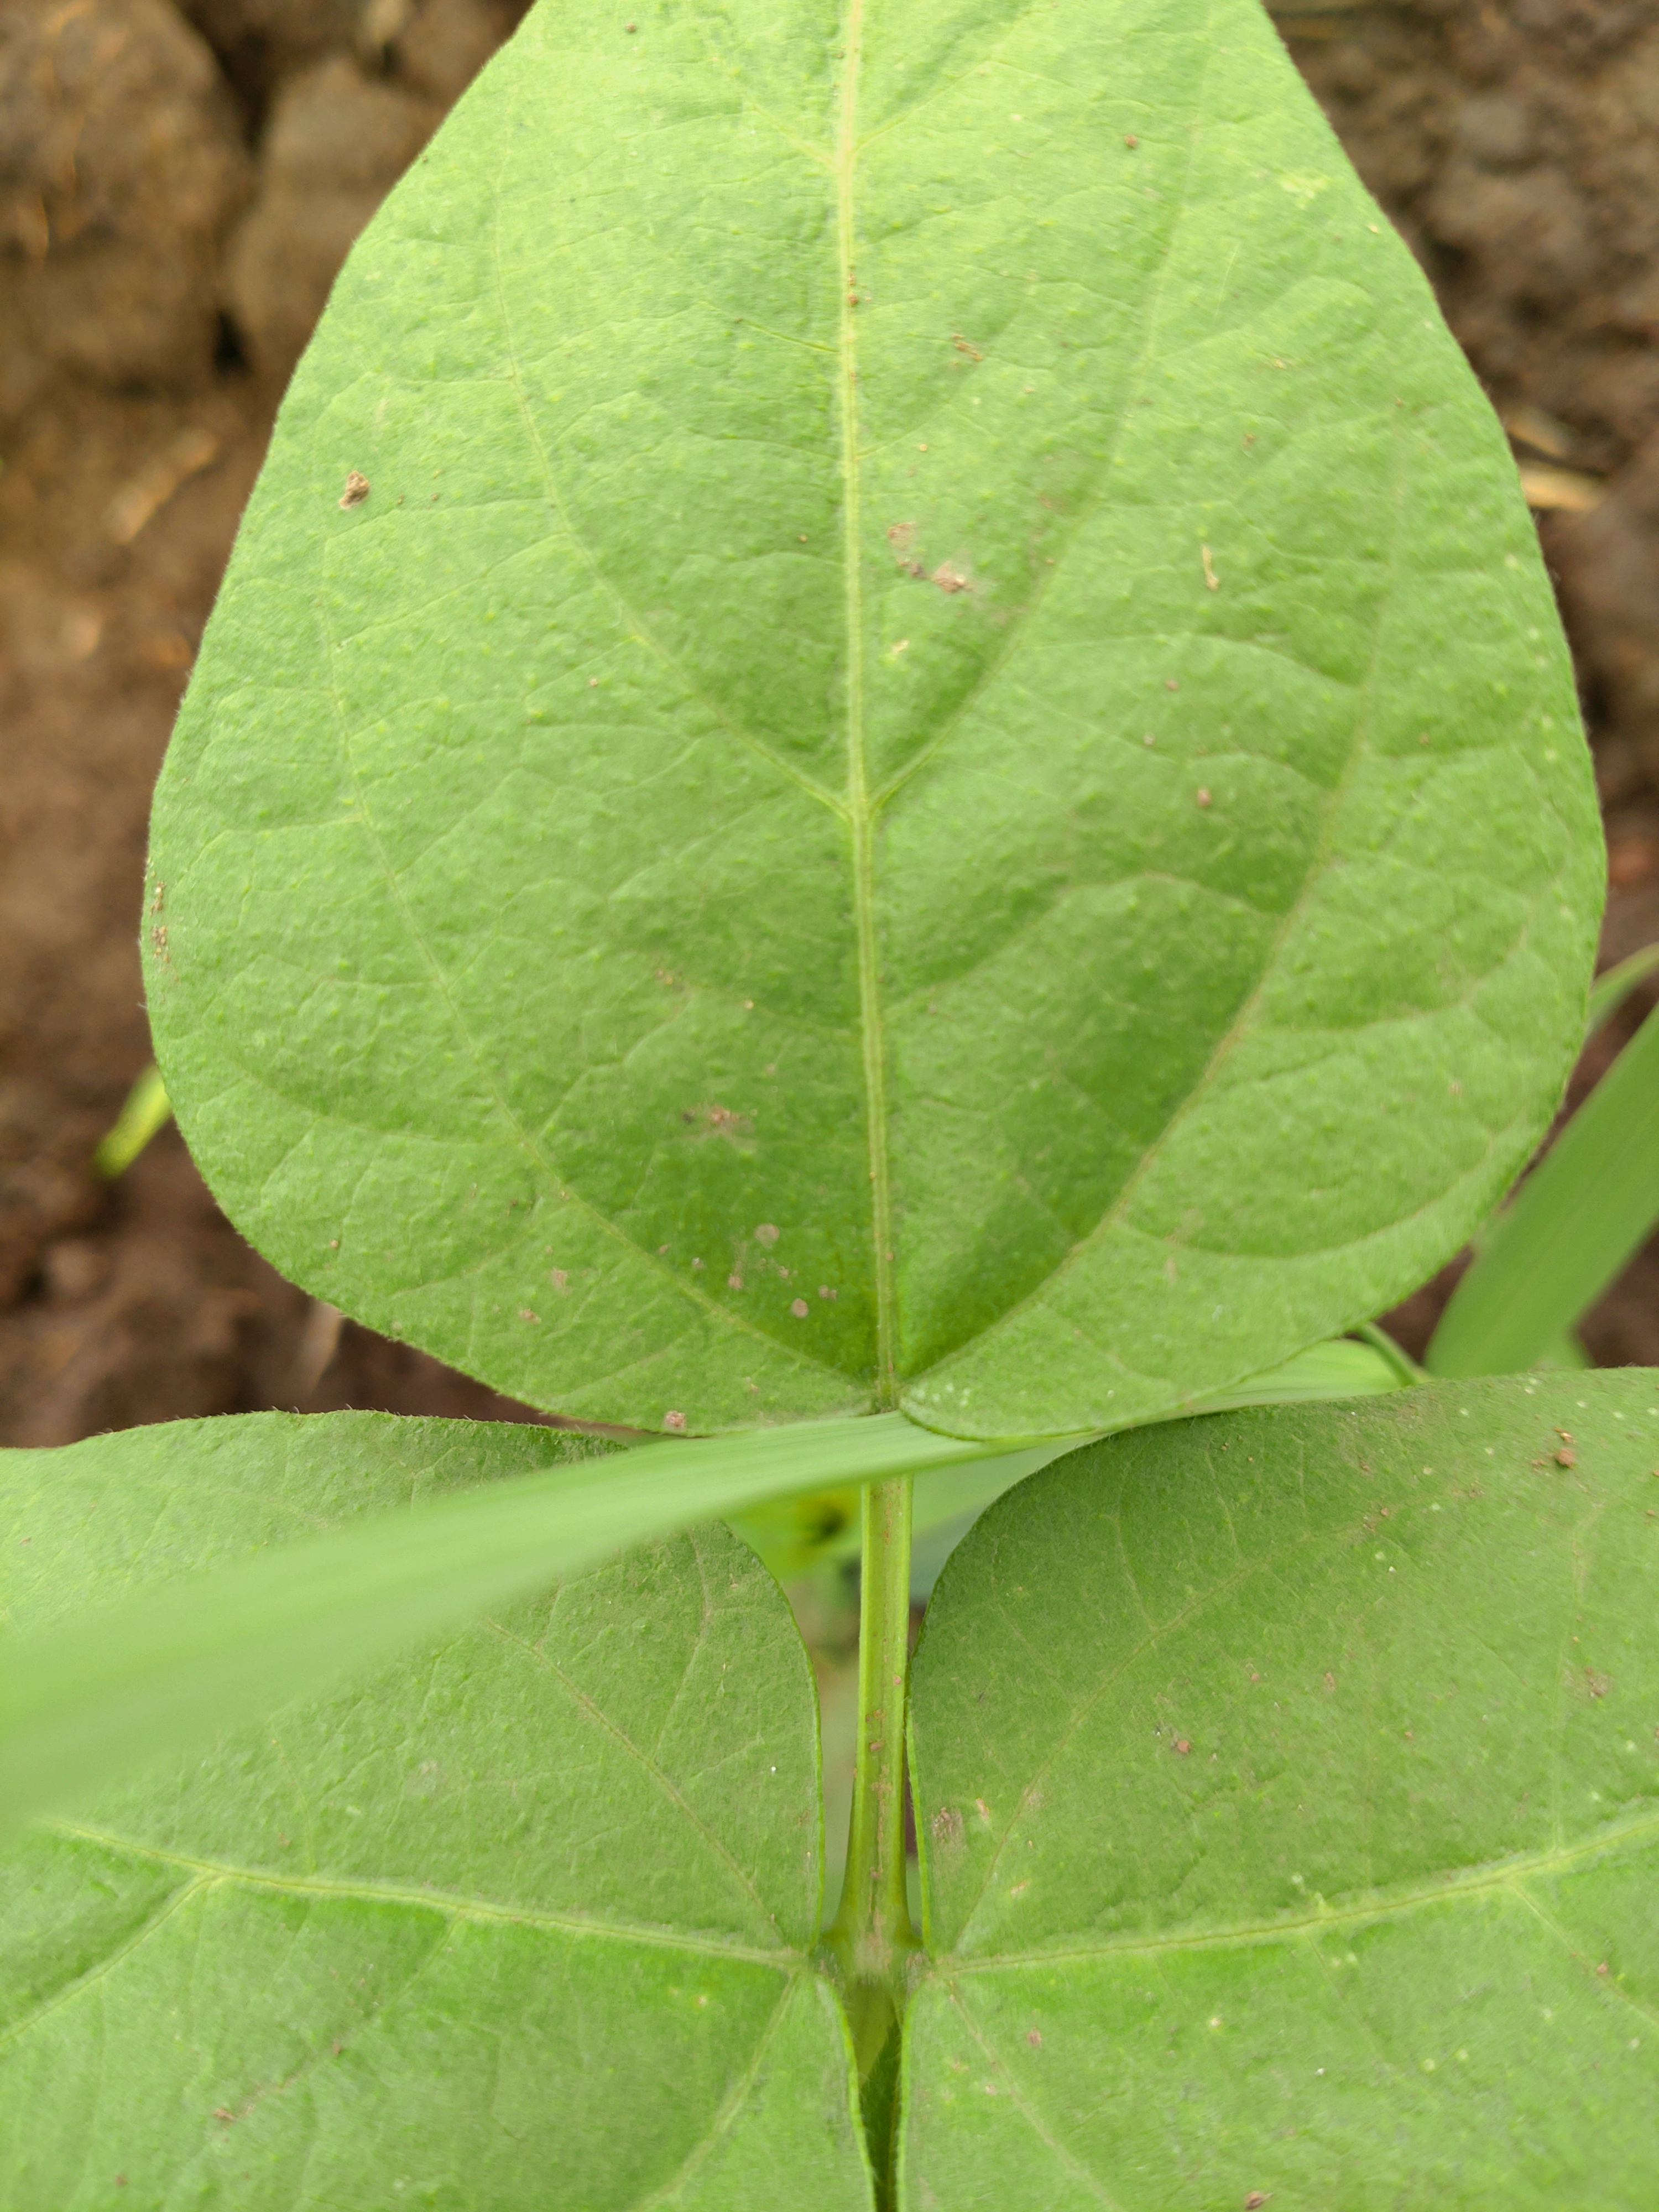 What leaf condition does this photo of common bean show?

healthy
